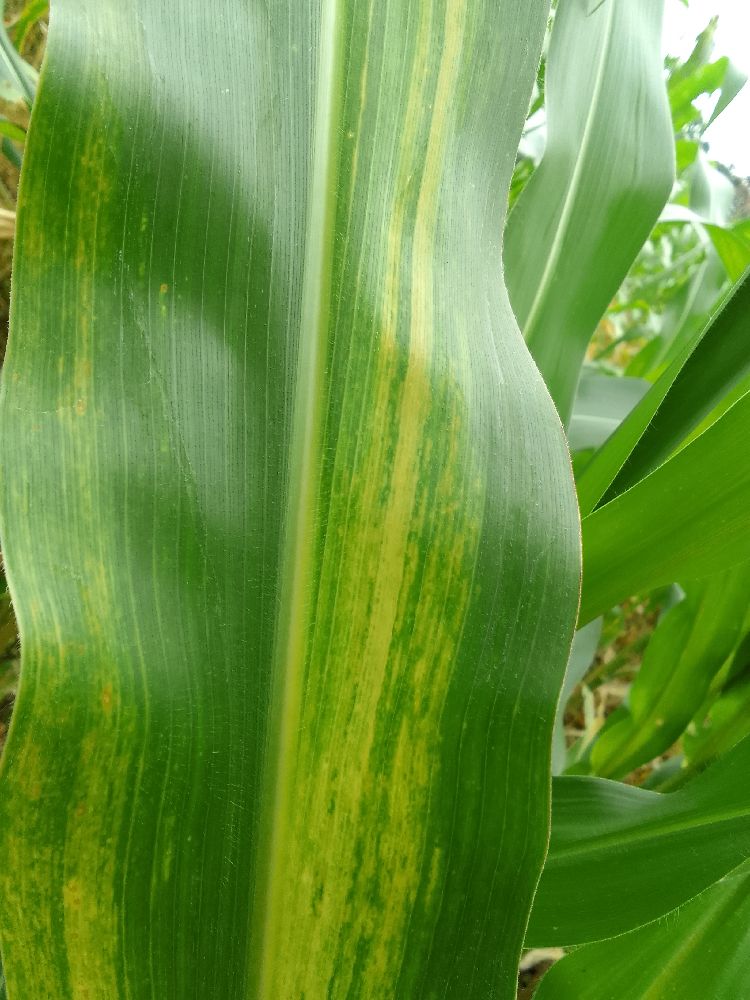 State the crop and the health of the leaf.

maize, maize lethal necrosis
